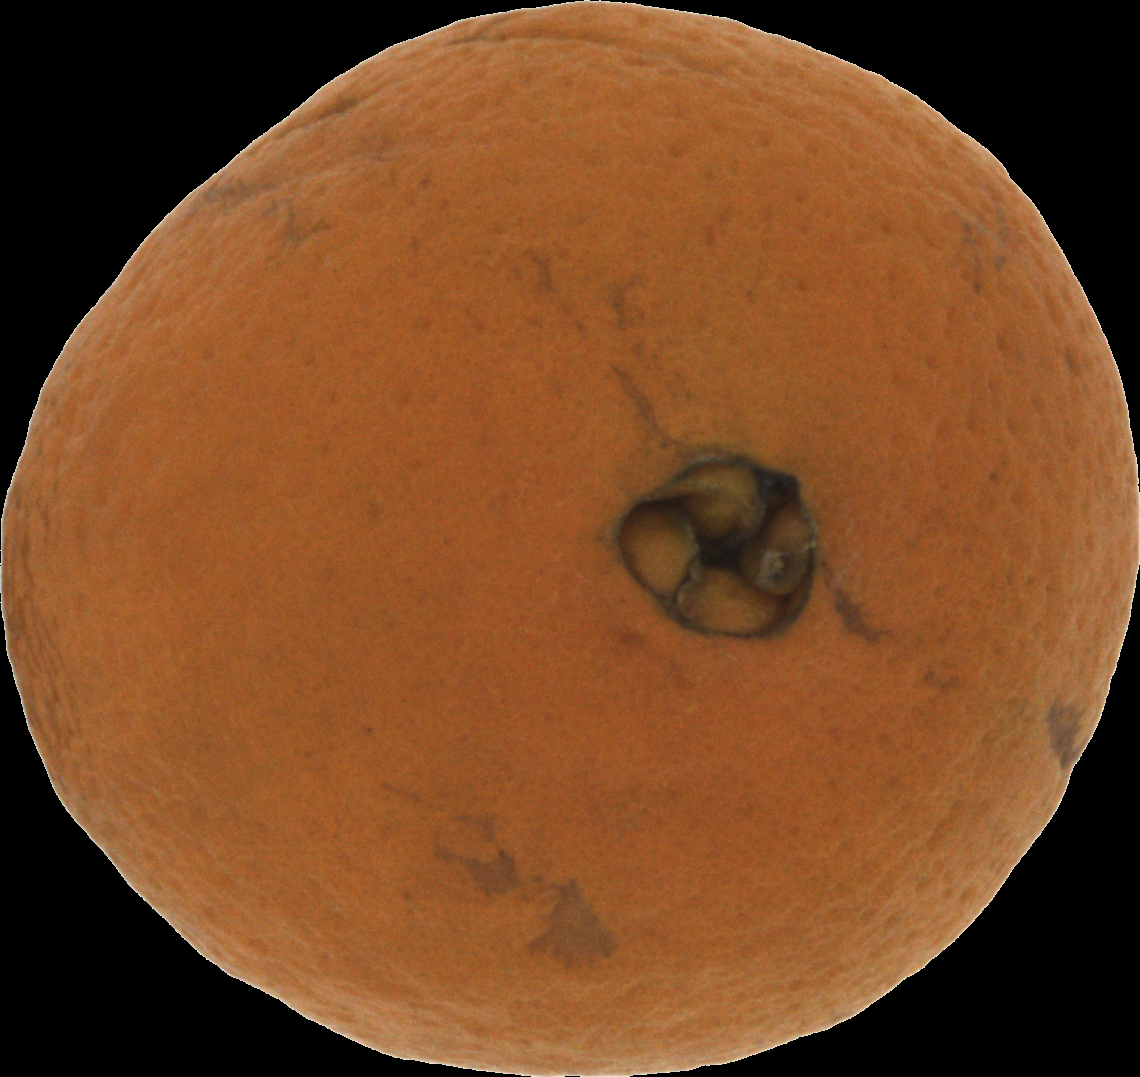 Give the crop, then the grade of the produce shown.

orange, bad
